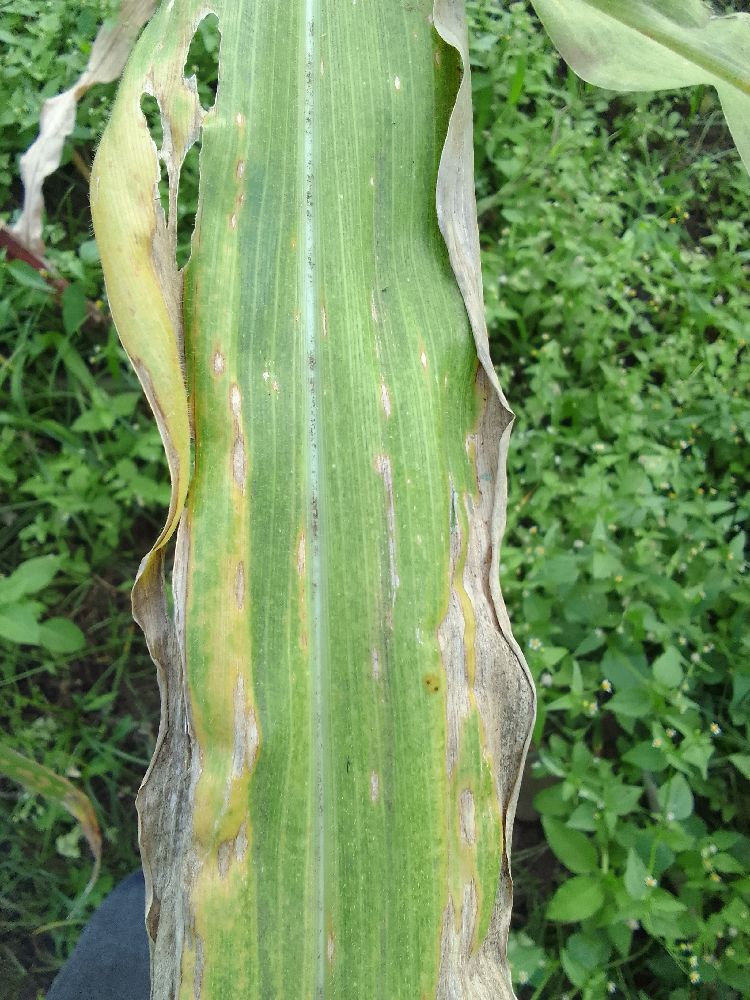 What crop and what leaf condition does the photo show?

maize, maize lethal necrosis
